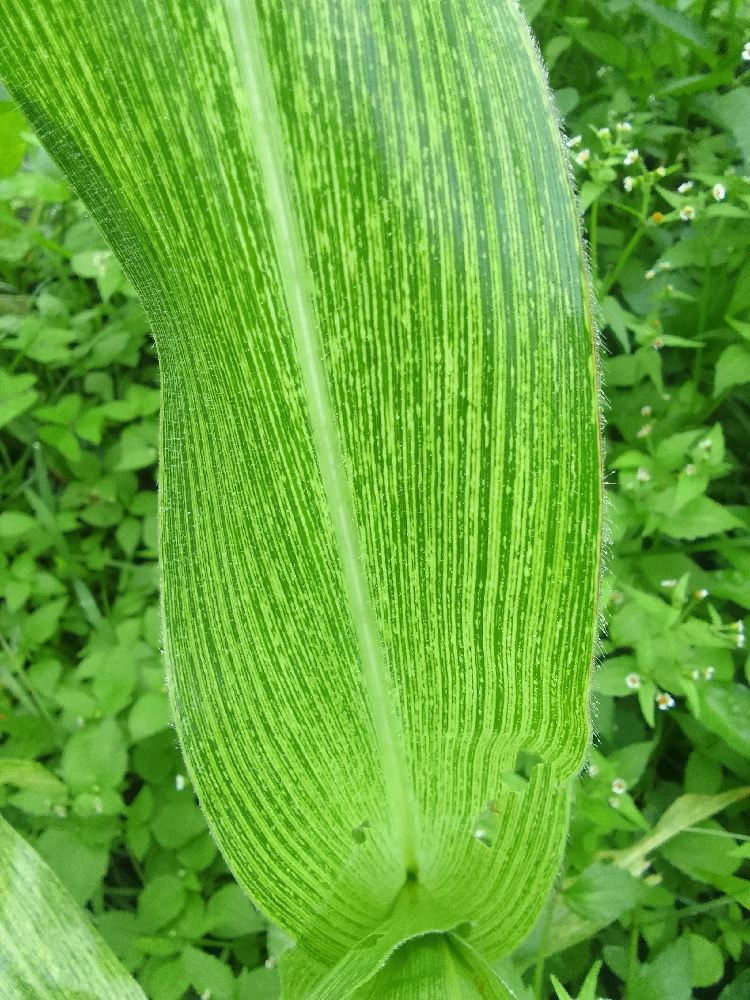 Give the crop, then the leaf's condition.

maize, maize streak virus
